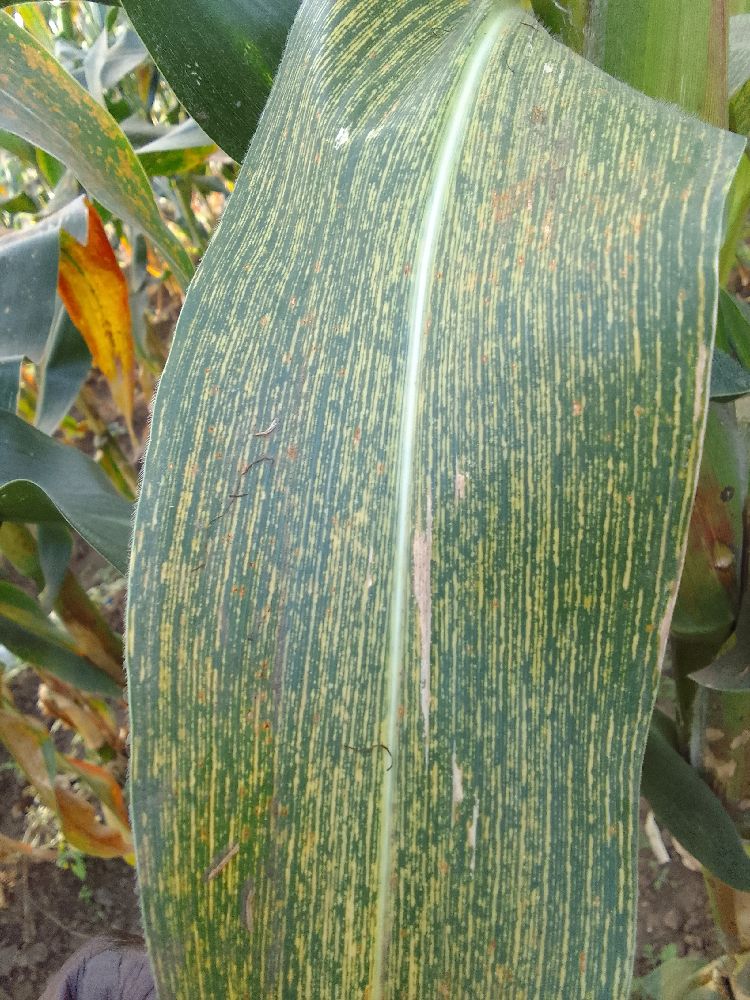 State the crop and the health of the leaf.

maize, maize streak virus
